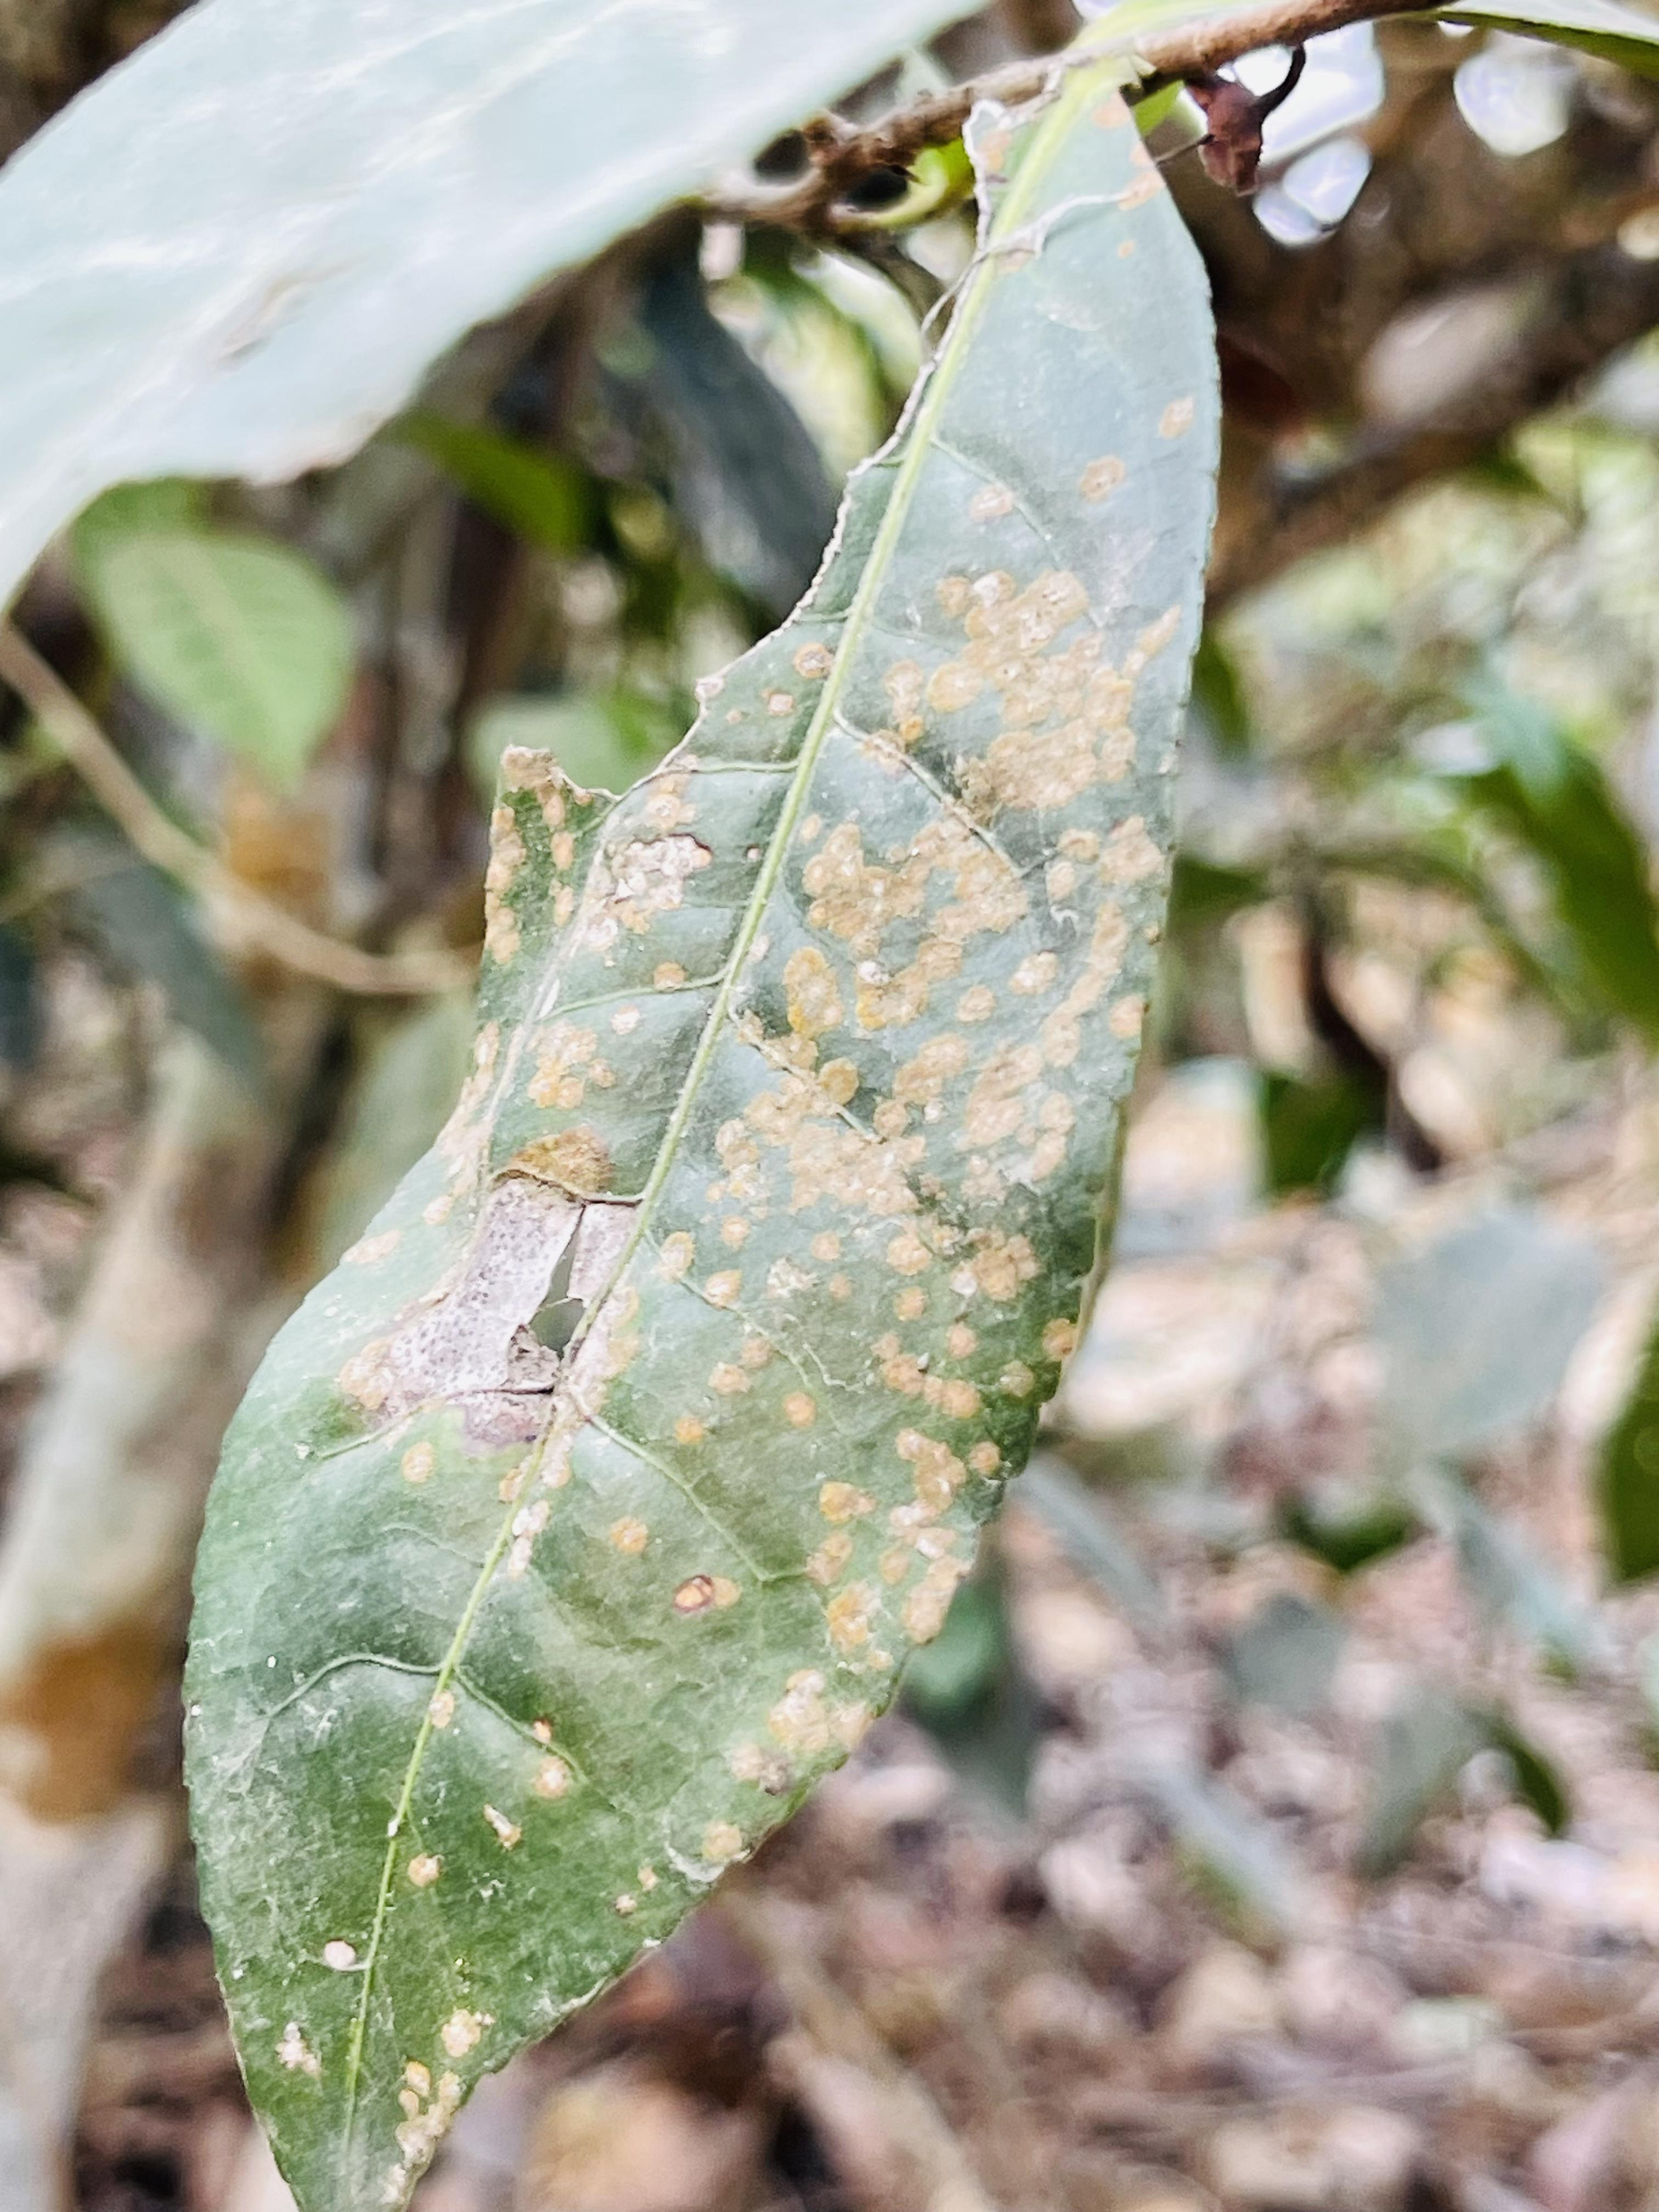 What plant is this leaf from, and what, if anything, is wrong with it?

tea, red rust
